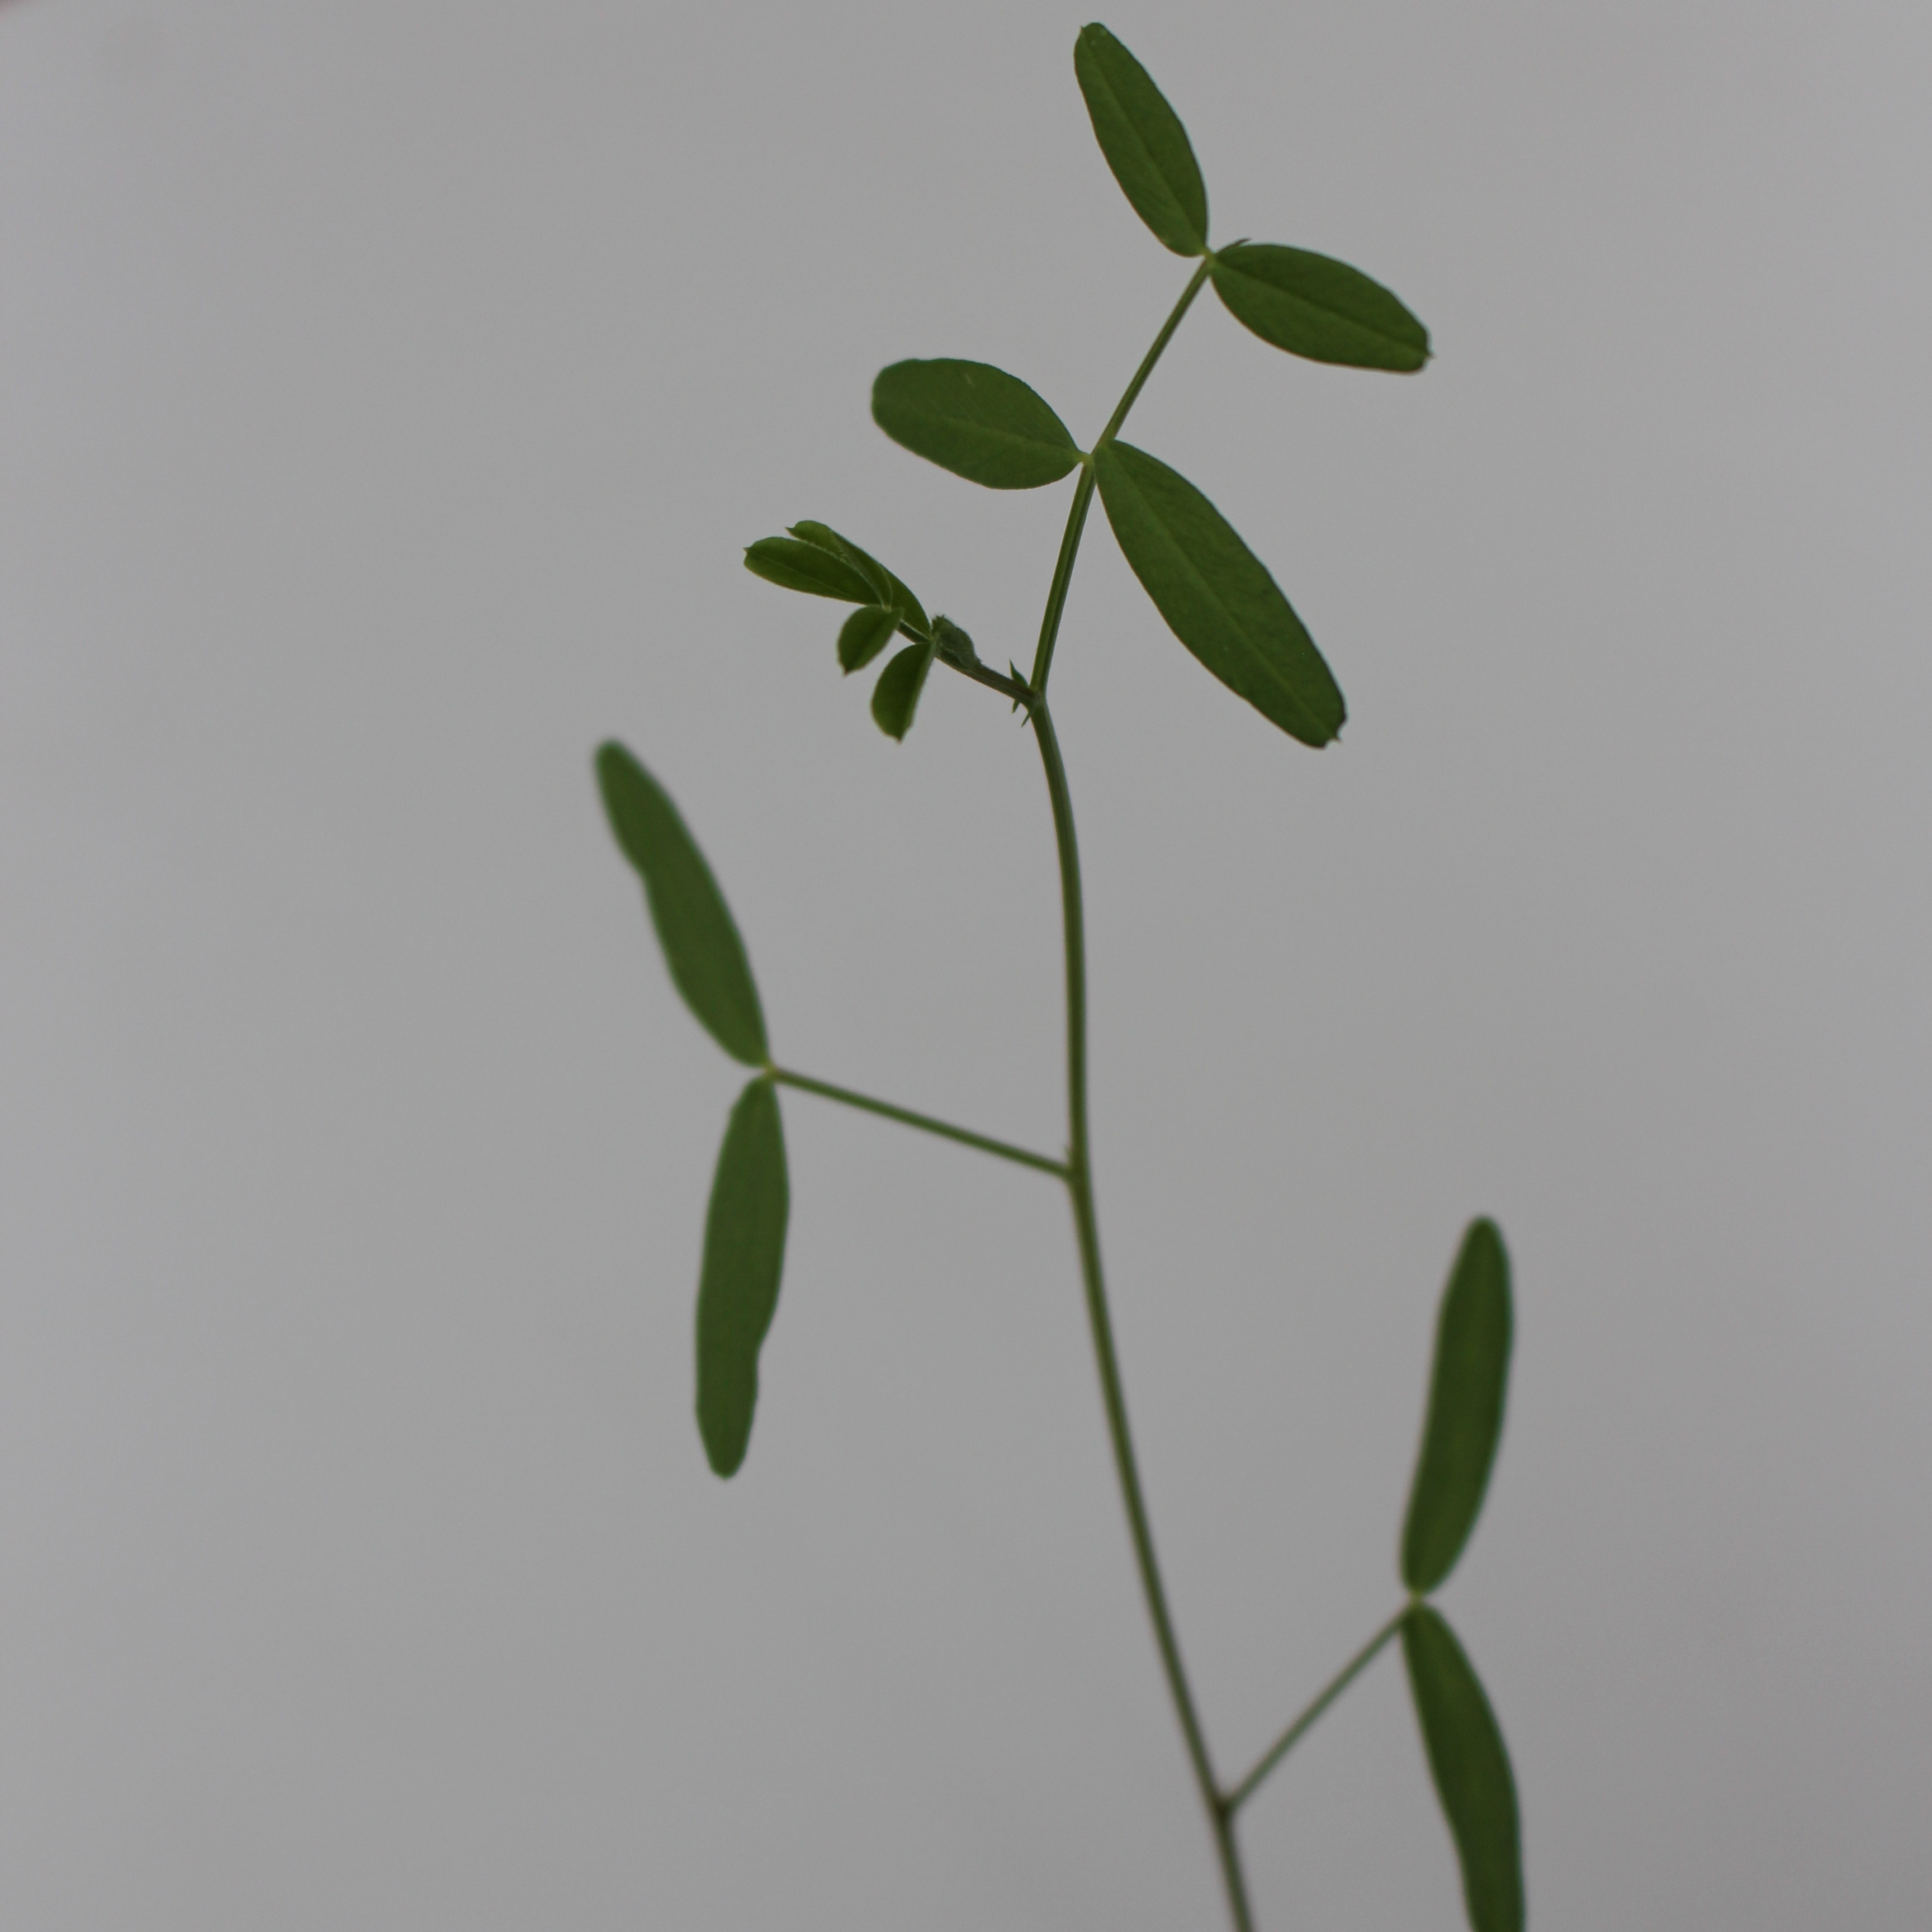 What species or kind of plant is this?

Vicia sativa
